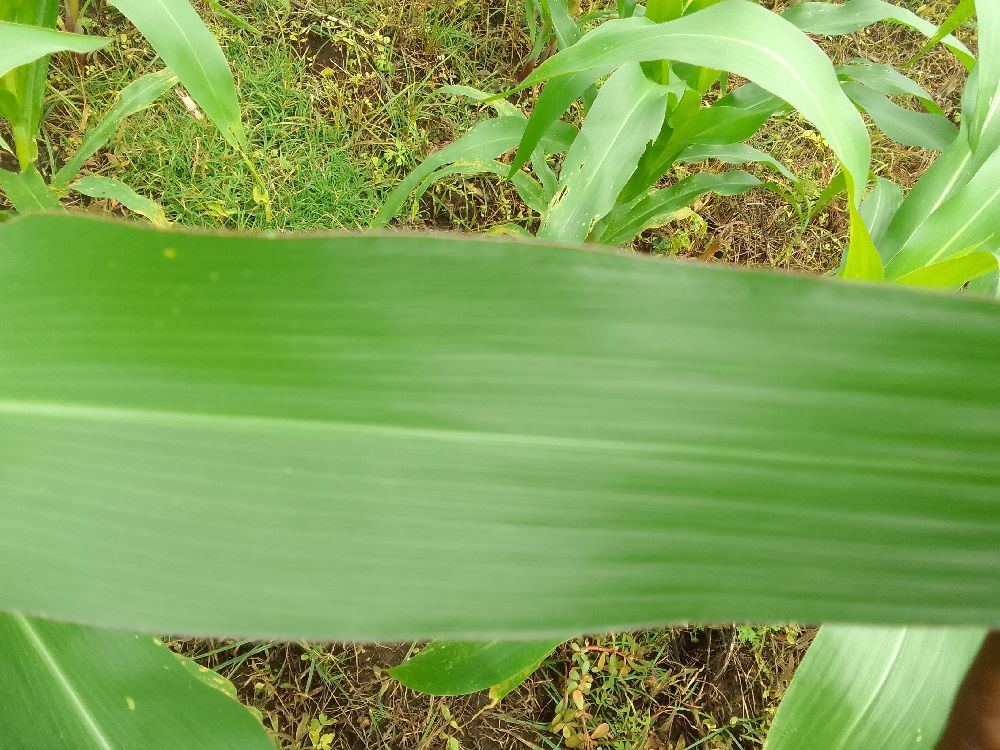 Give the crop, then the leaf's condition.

maize, healthy
